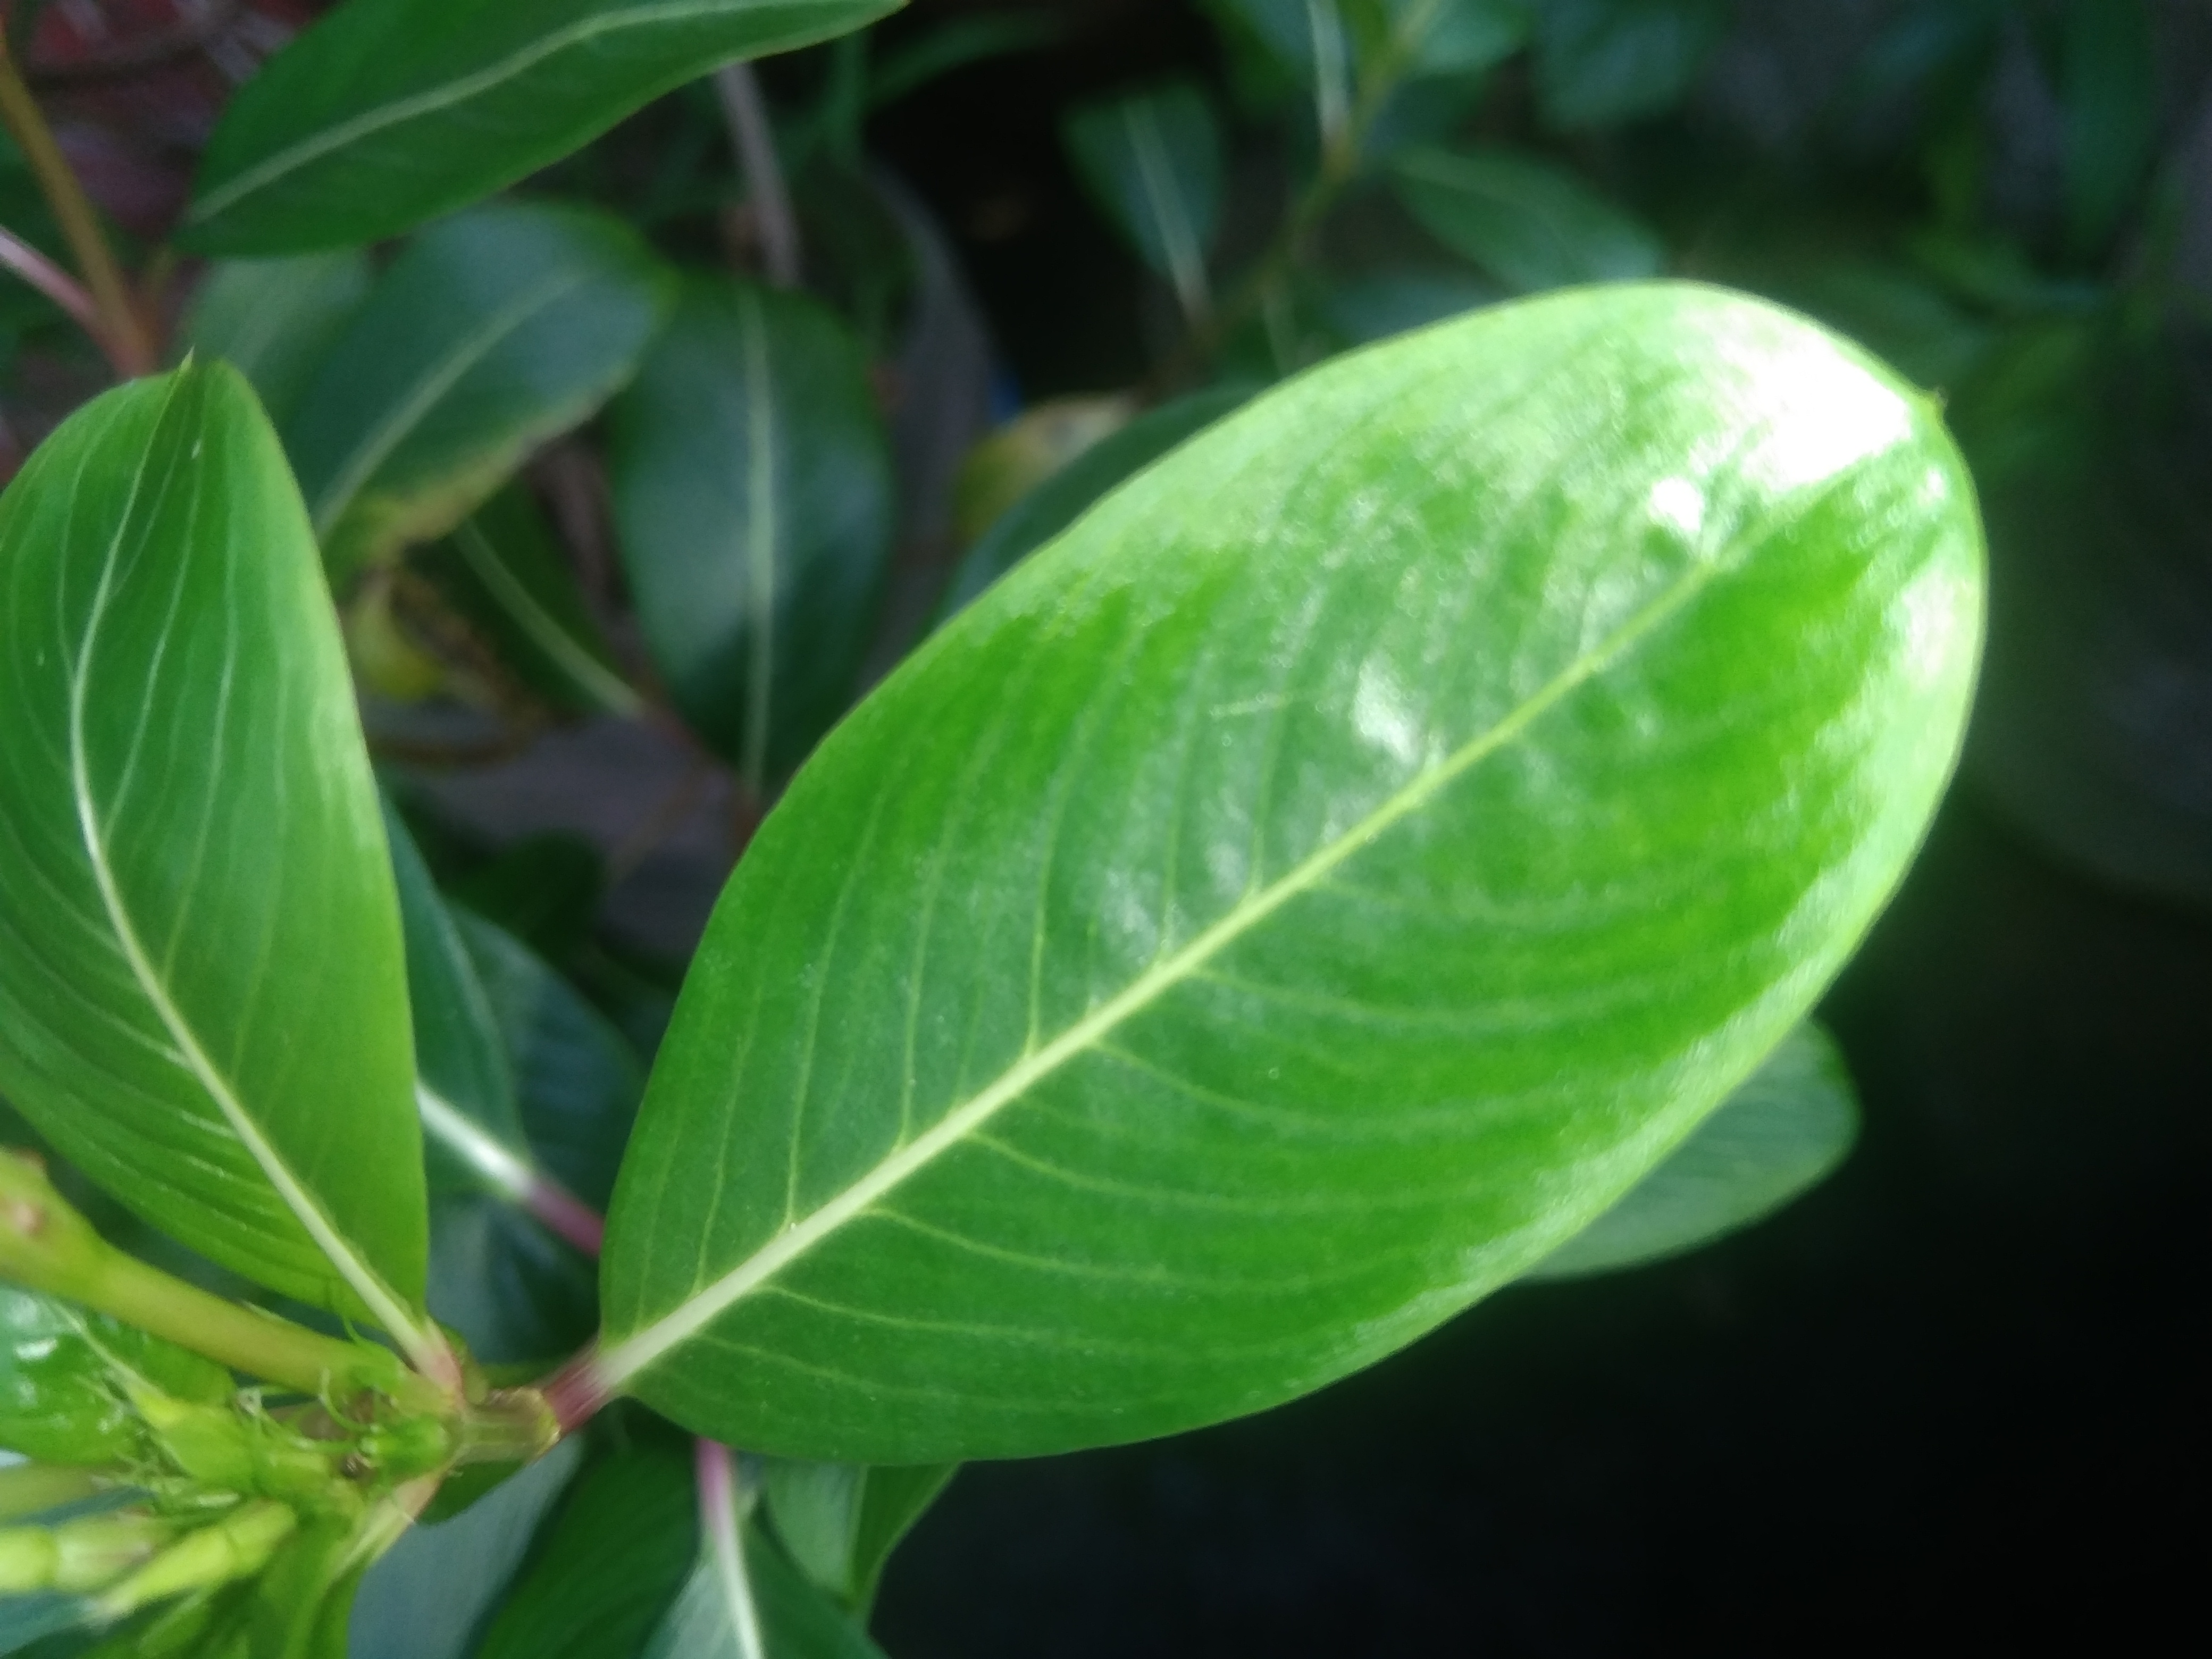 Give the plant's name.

rose periwinkle
